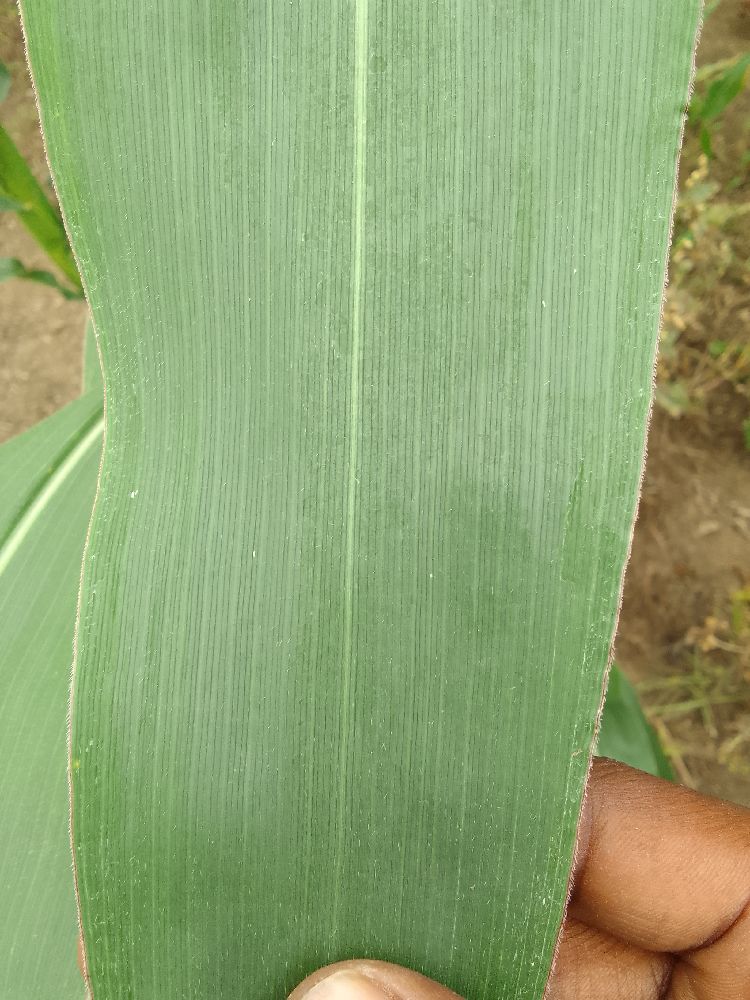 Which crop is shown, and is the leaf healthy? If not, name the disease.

maize, healthy
